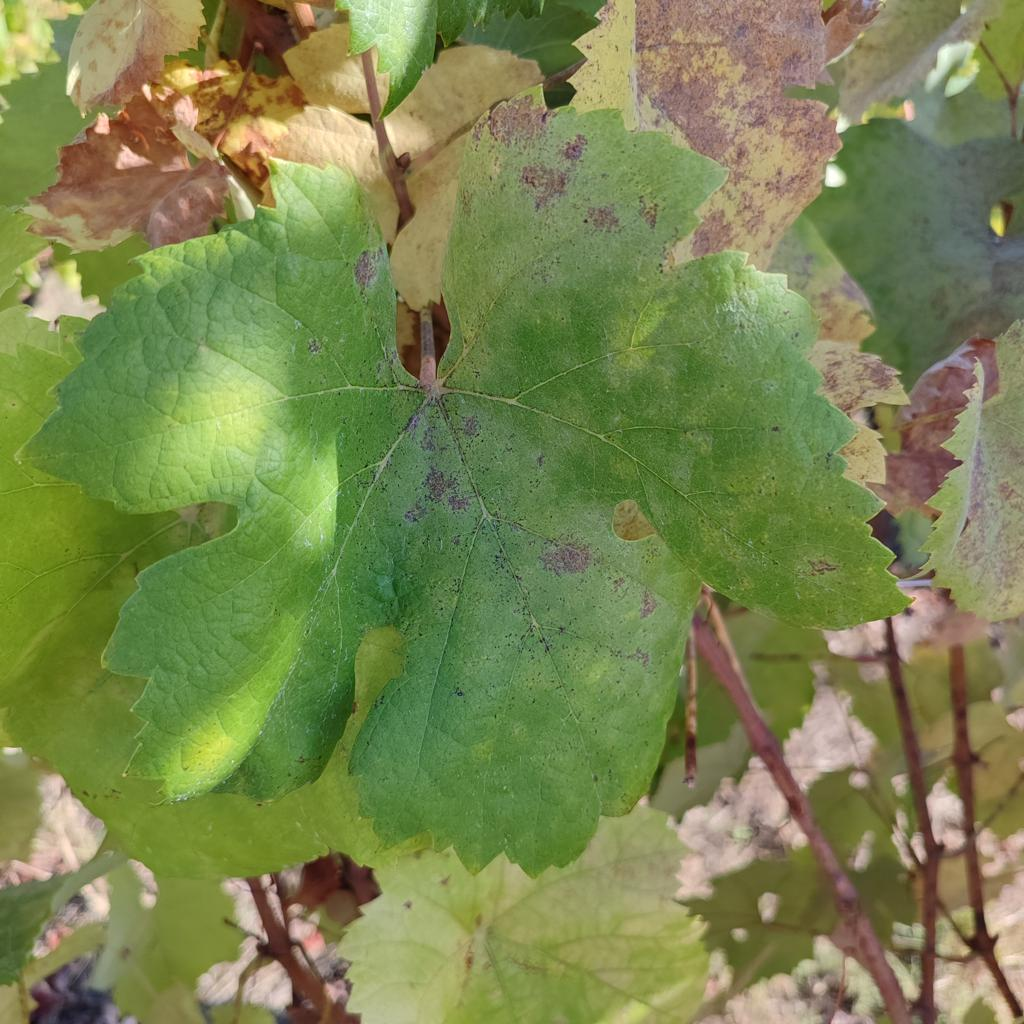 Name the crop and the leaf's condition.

grapevine, powdery mildew
